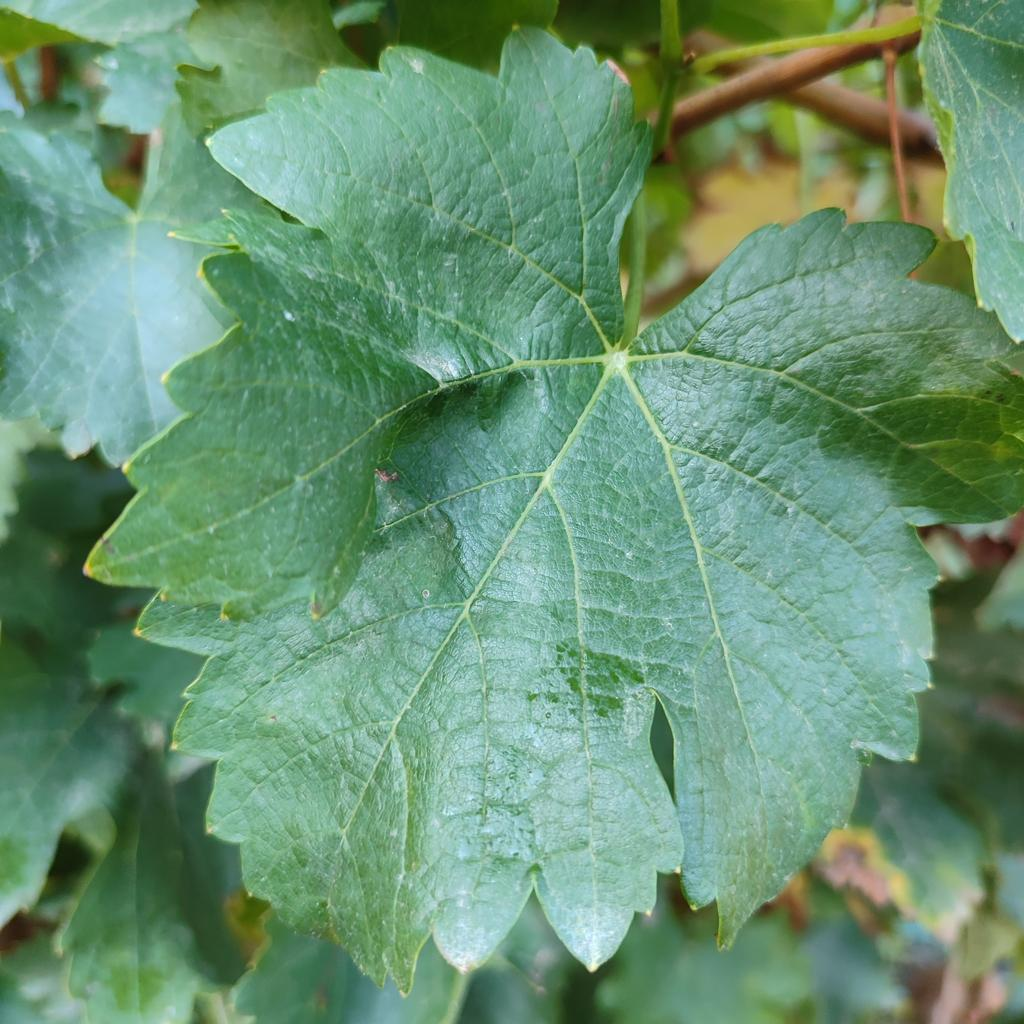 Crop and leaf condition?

grapevine, powdery mildew
